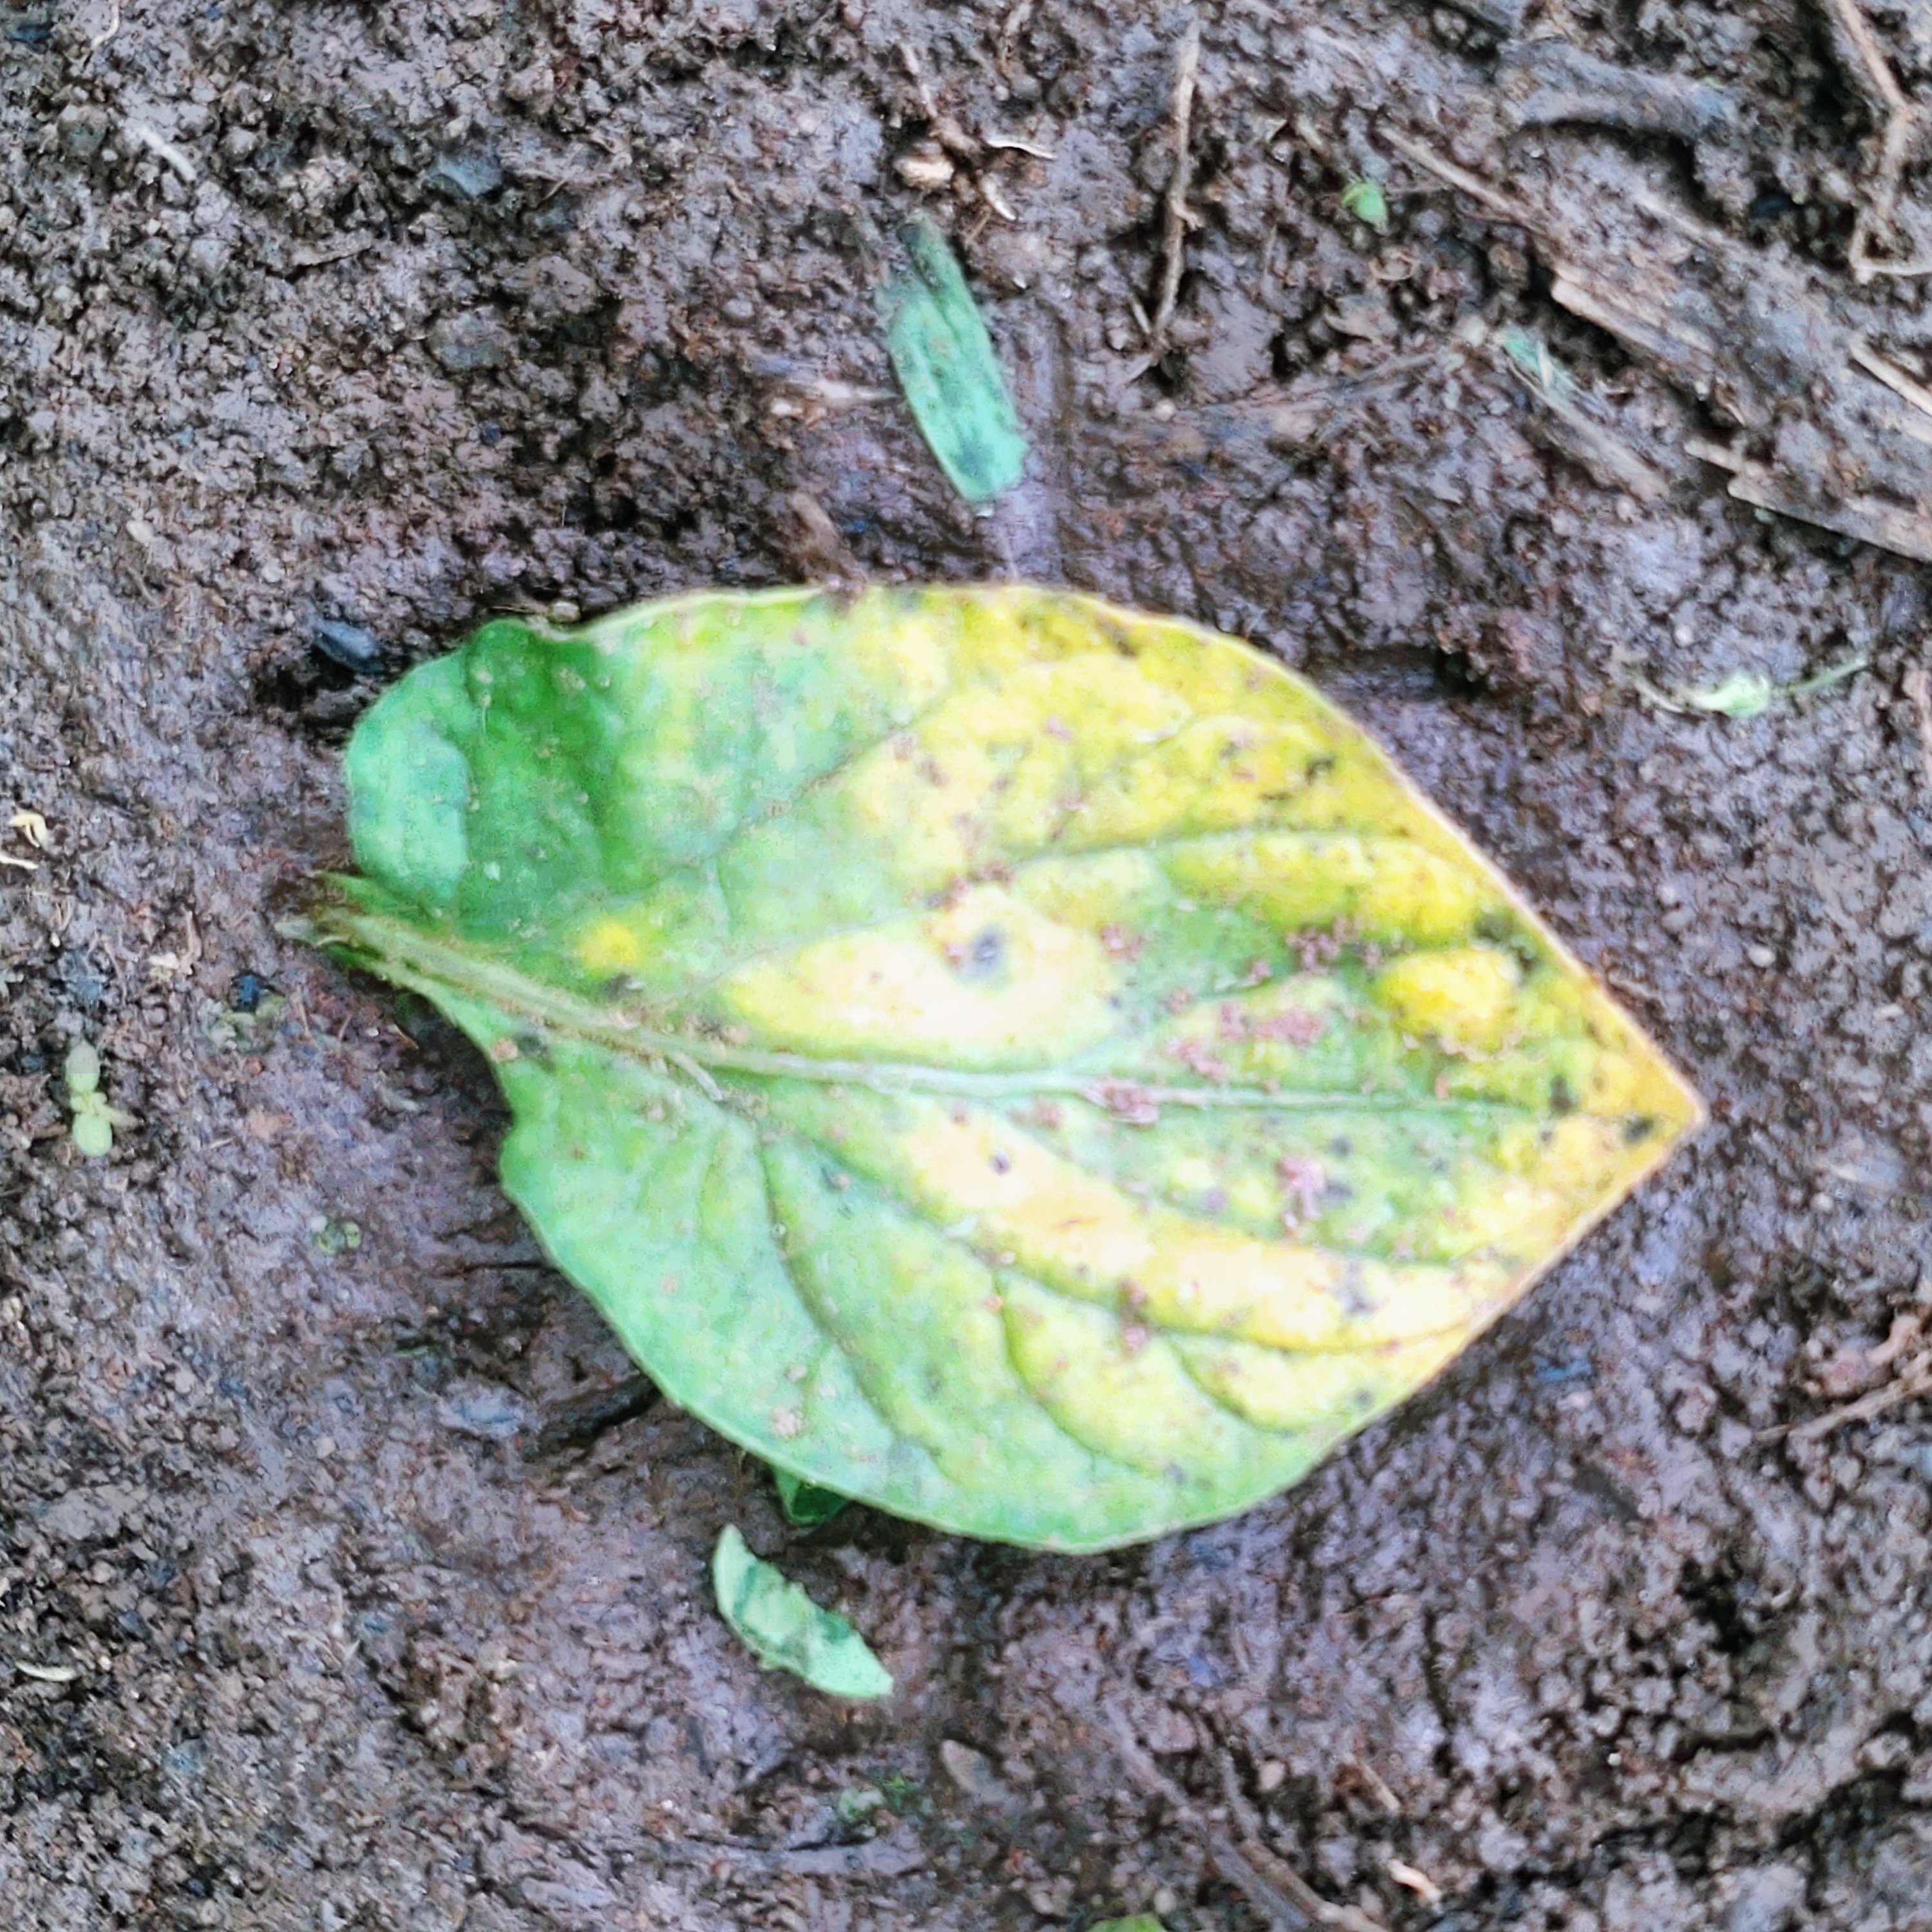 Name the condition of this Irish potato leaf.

late blight
